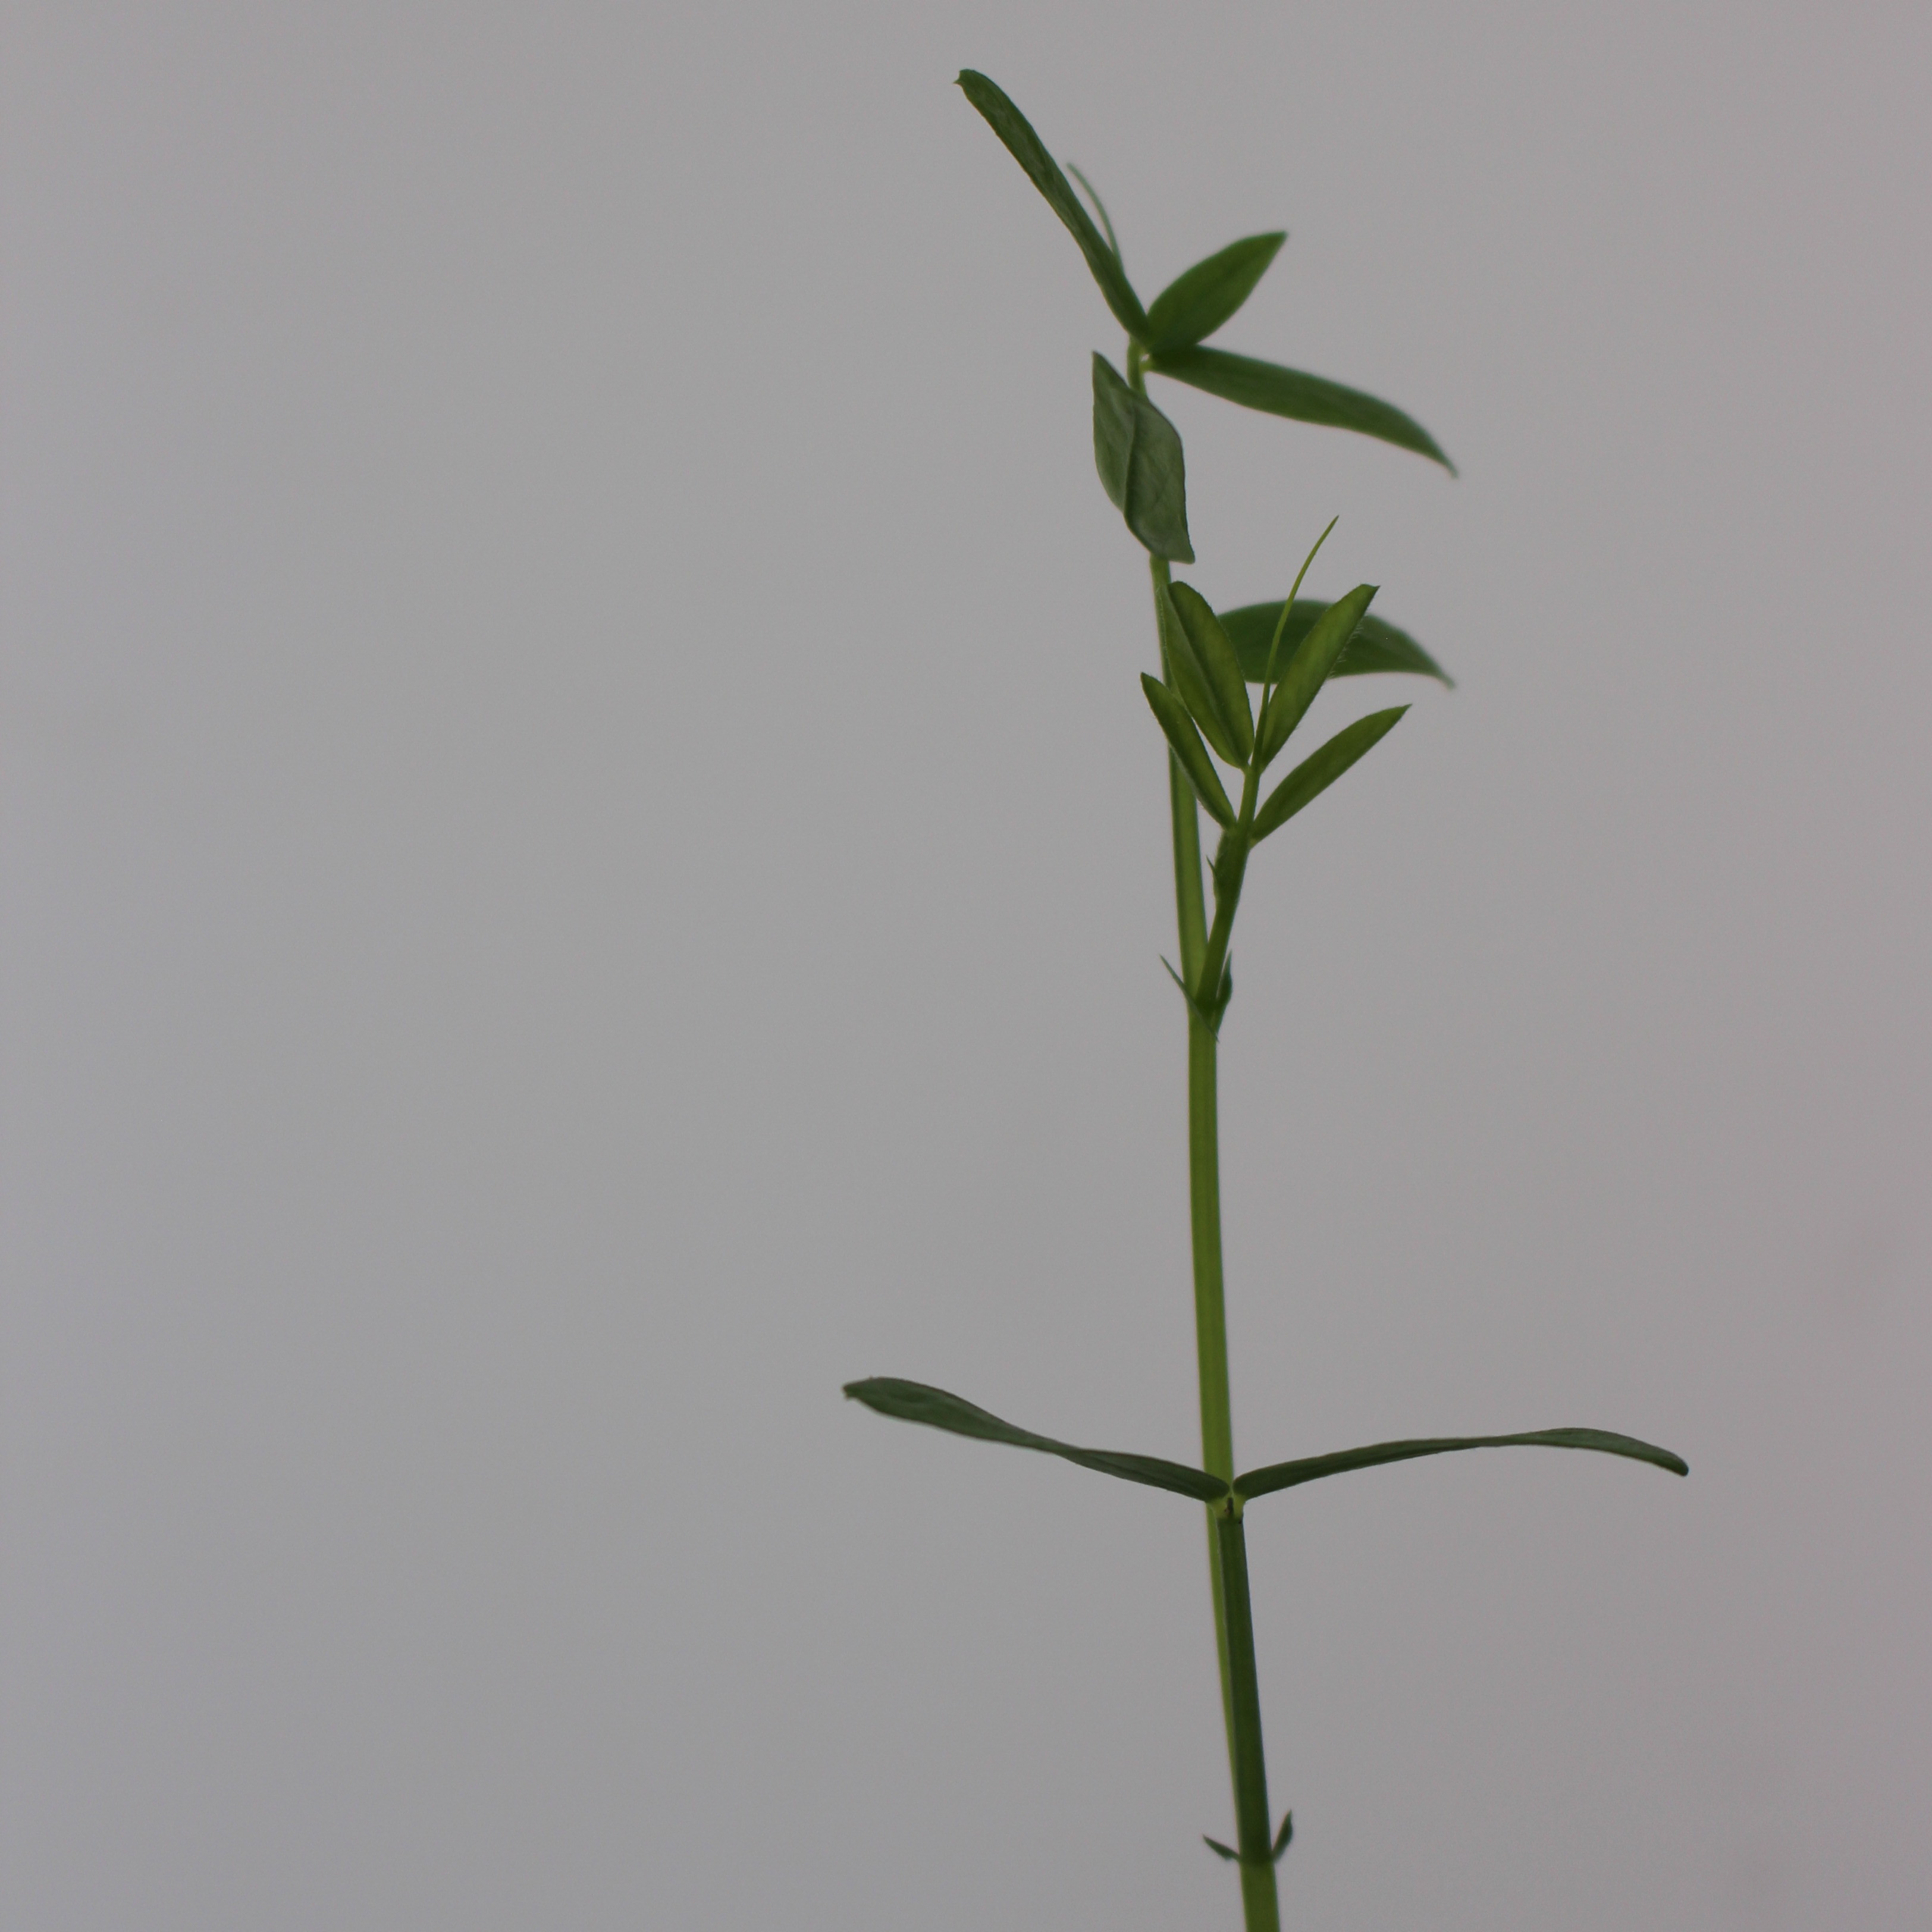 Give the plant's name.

Vicia sativa
